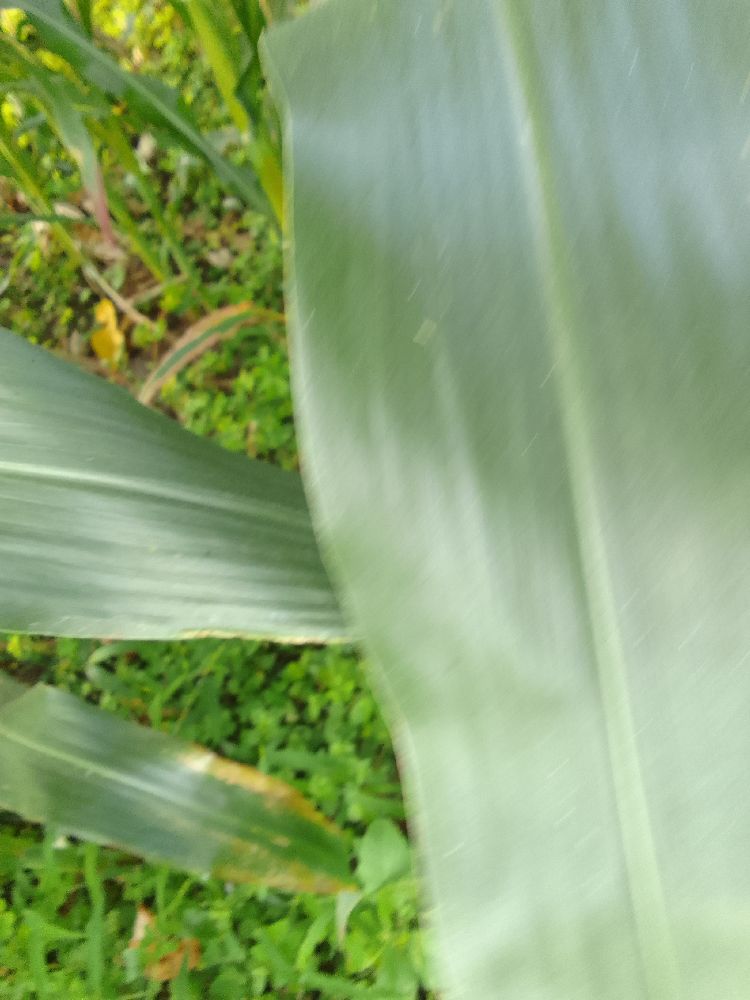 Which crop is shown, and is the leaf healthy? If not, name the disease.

maize, healthy
